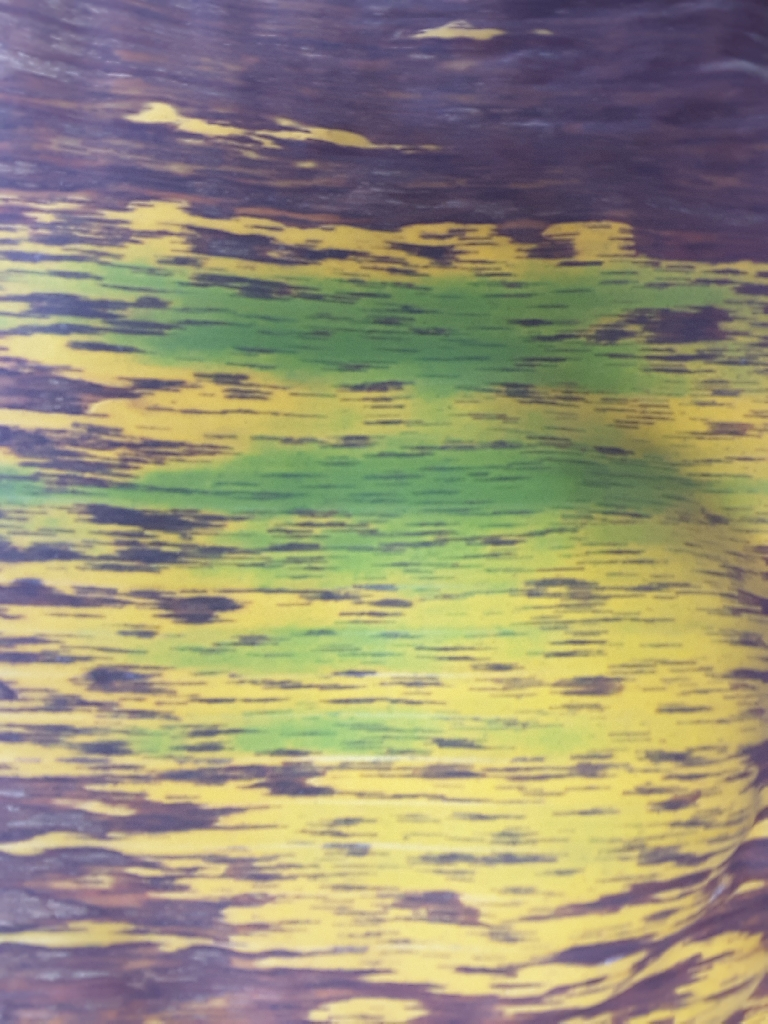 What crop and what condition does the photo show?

banana, black sigatoka
